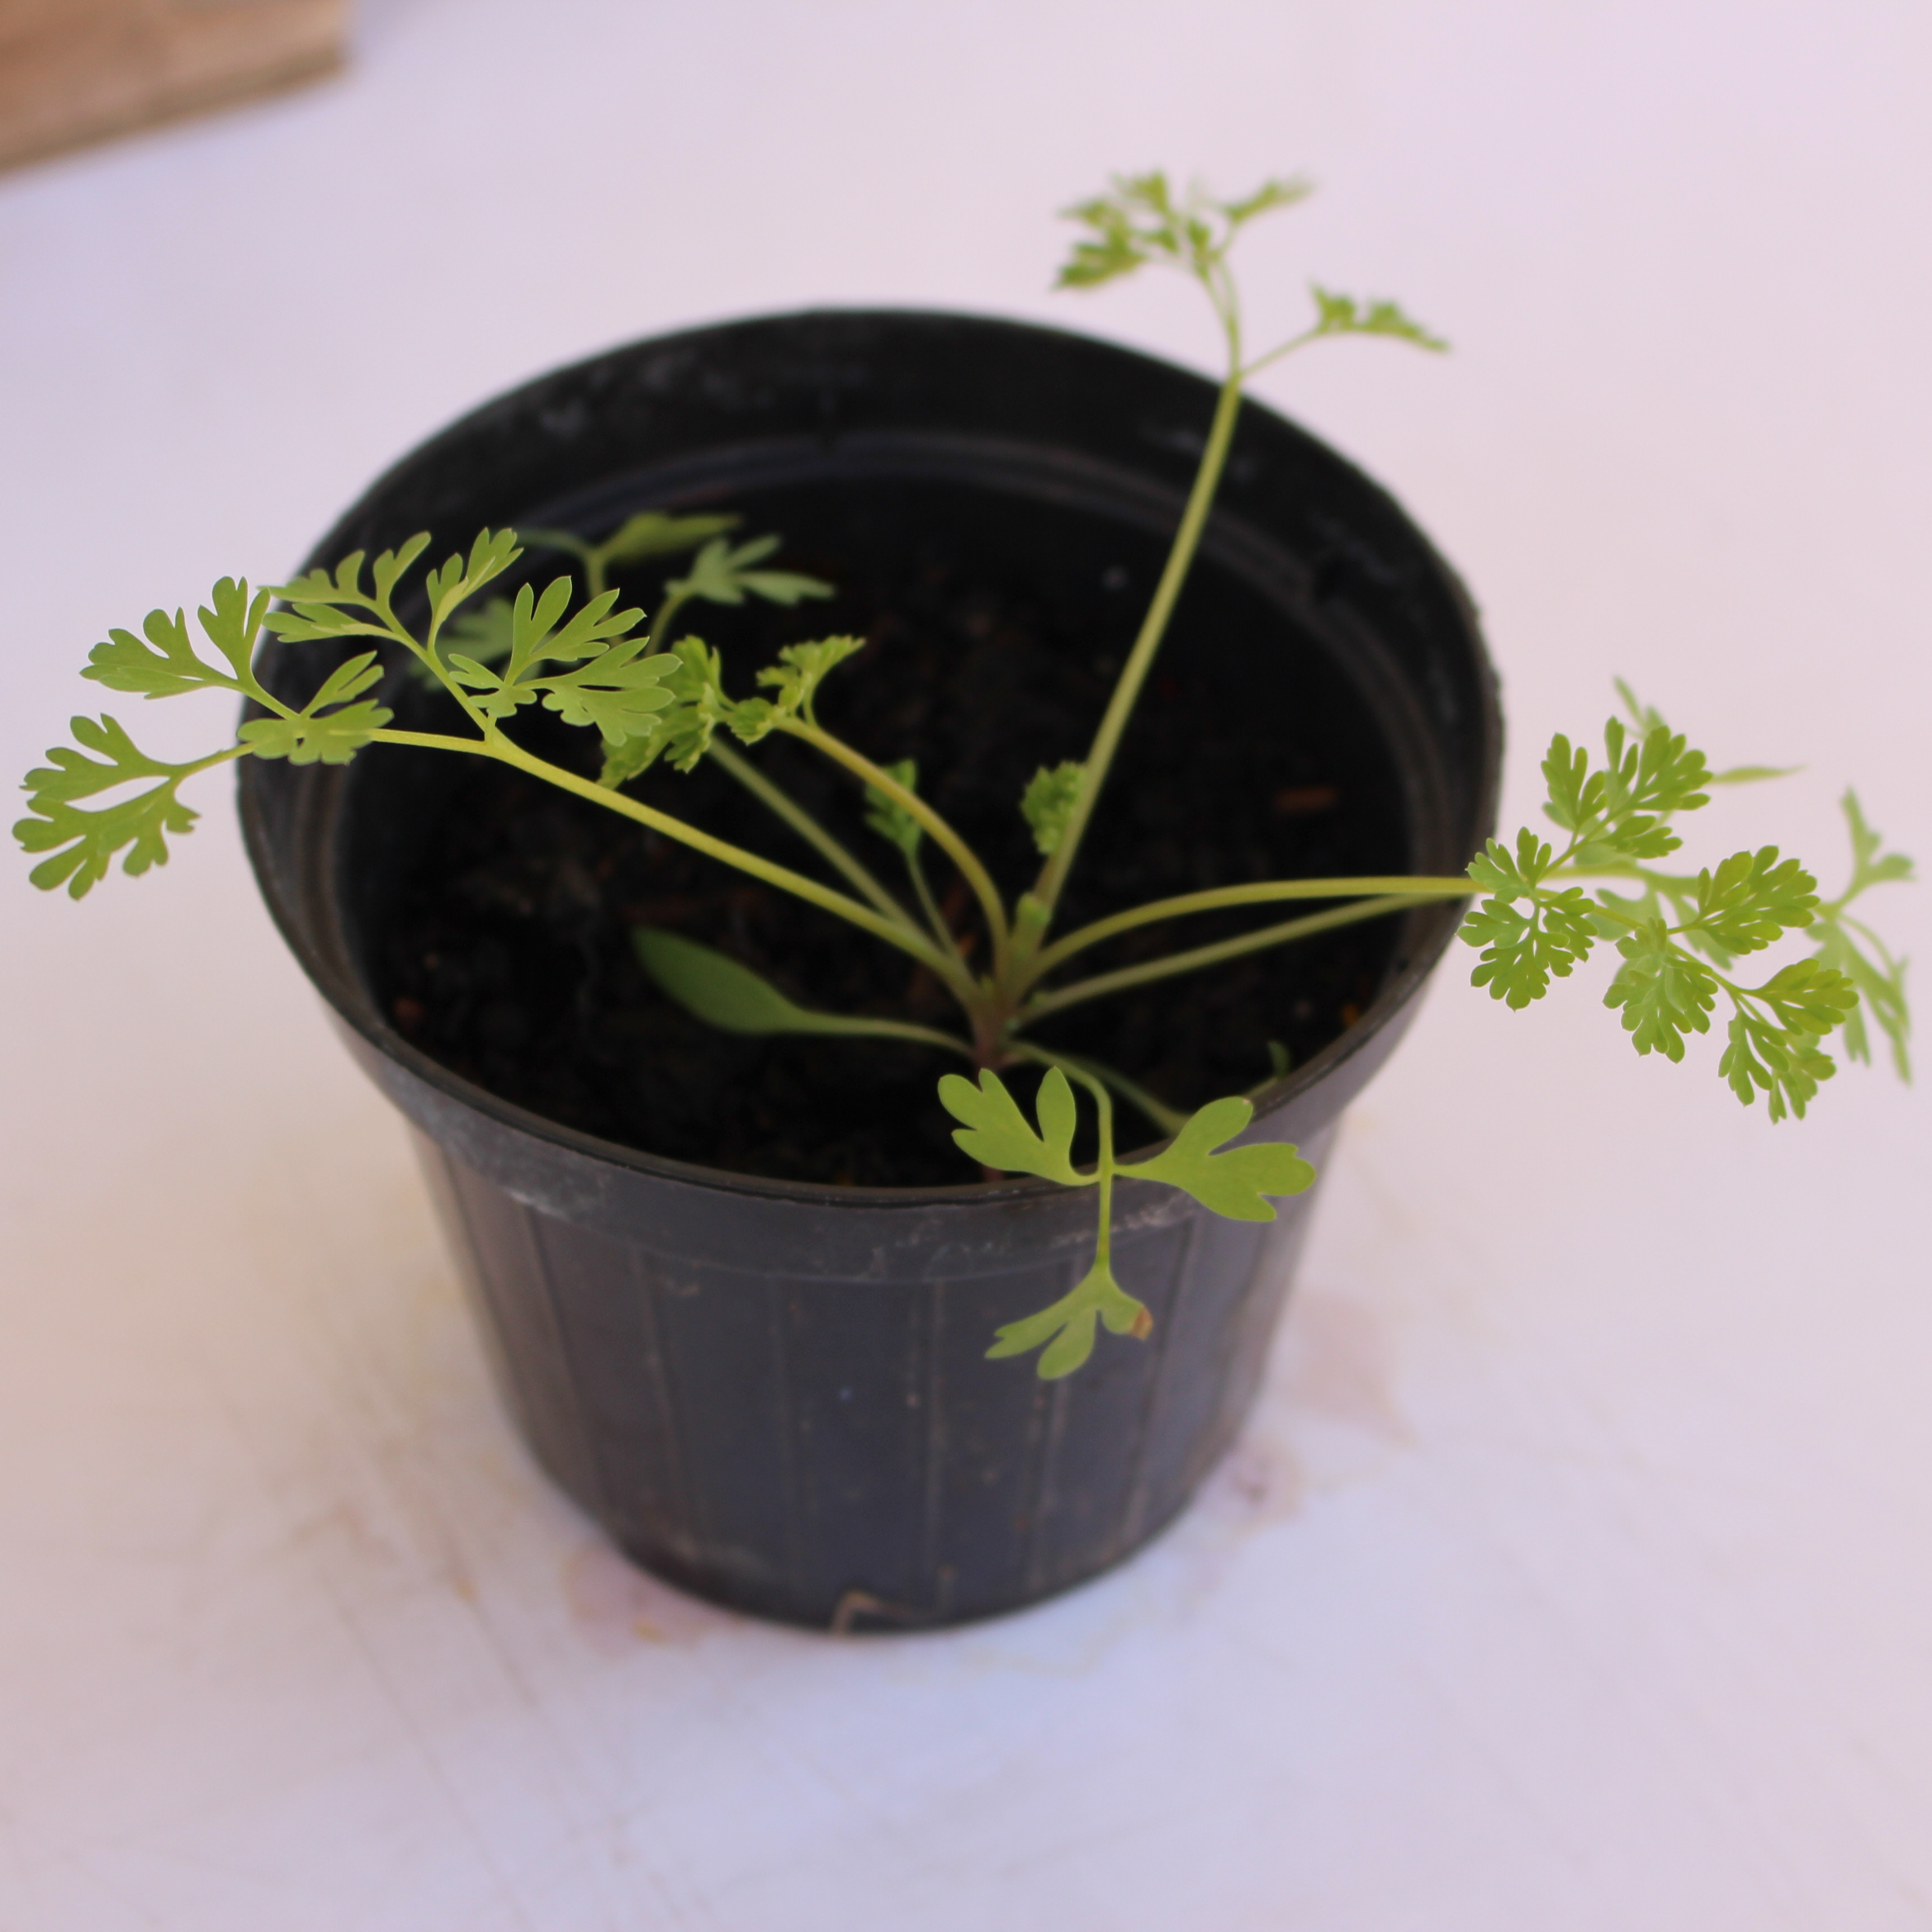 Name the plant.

Fumaria officinalis
